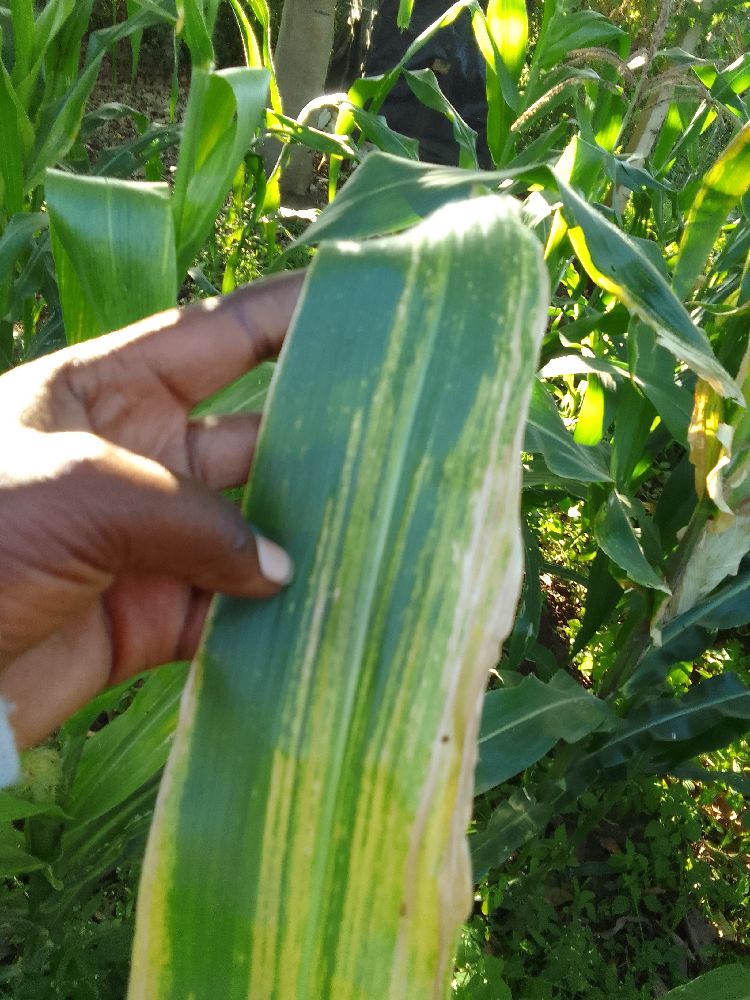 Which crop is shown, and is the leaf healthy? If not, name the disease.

maize, maize lethal necrosis
